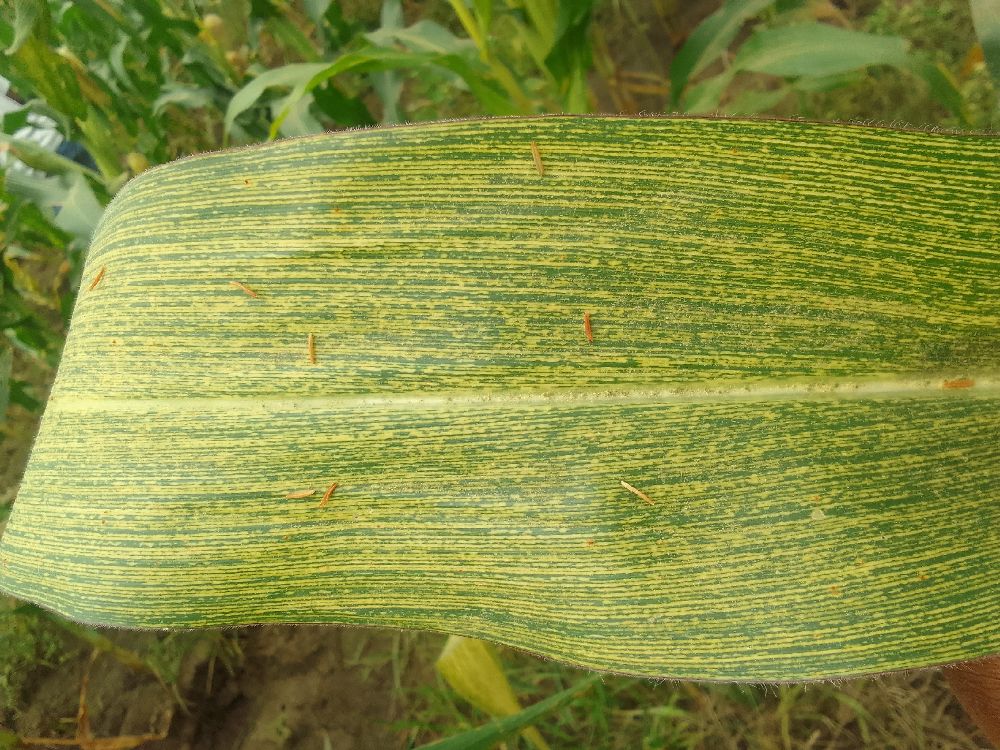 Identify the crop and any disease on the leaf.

maize, maize streak virus
